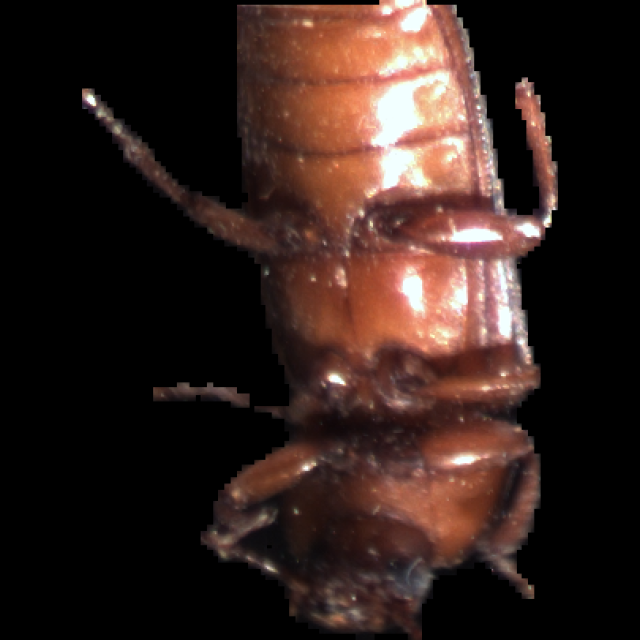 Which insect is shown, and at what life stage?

mealworm beetle
